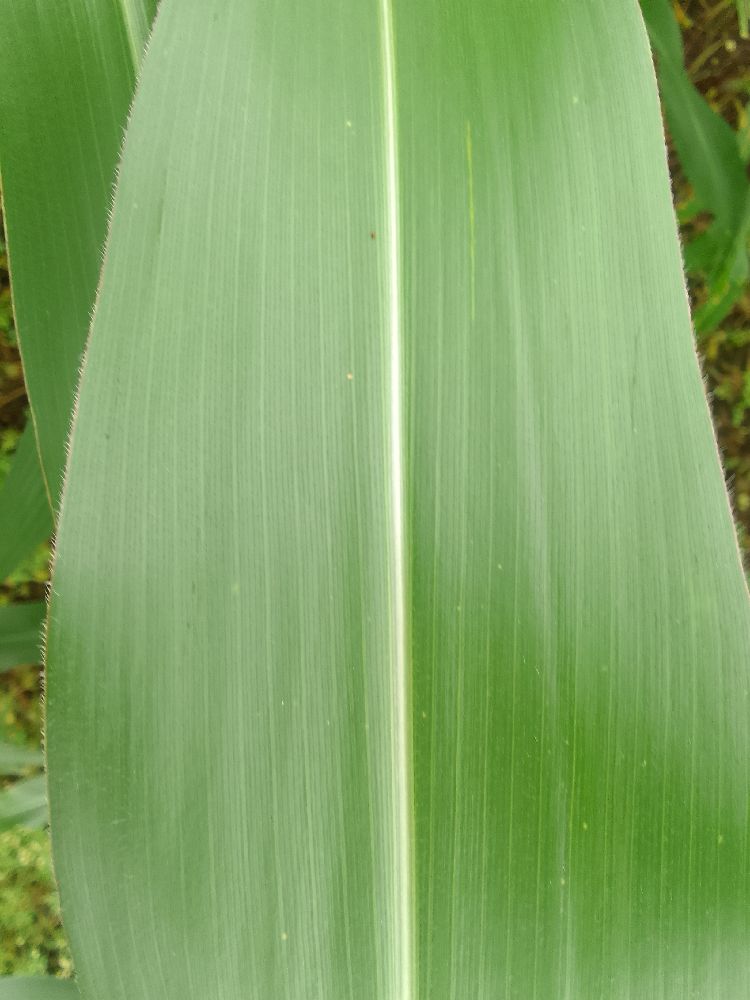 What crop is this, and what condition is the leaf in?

maize, healthy
